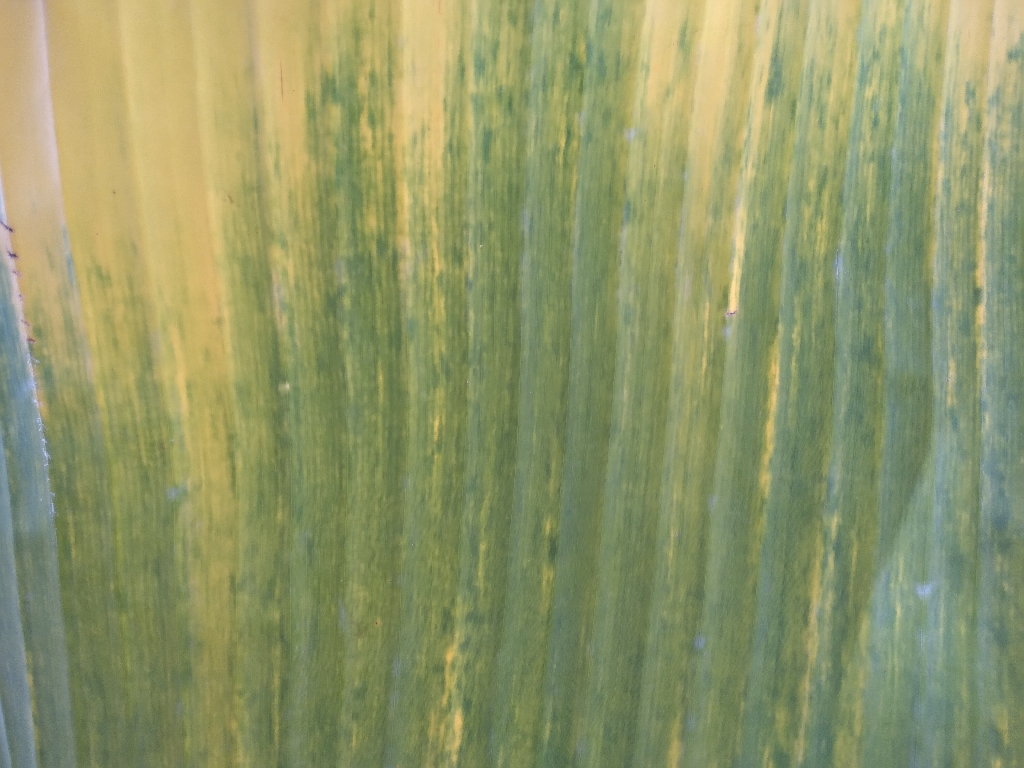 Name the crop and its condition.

banana, fusarium wilt race 1
